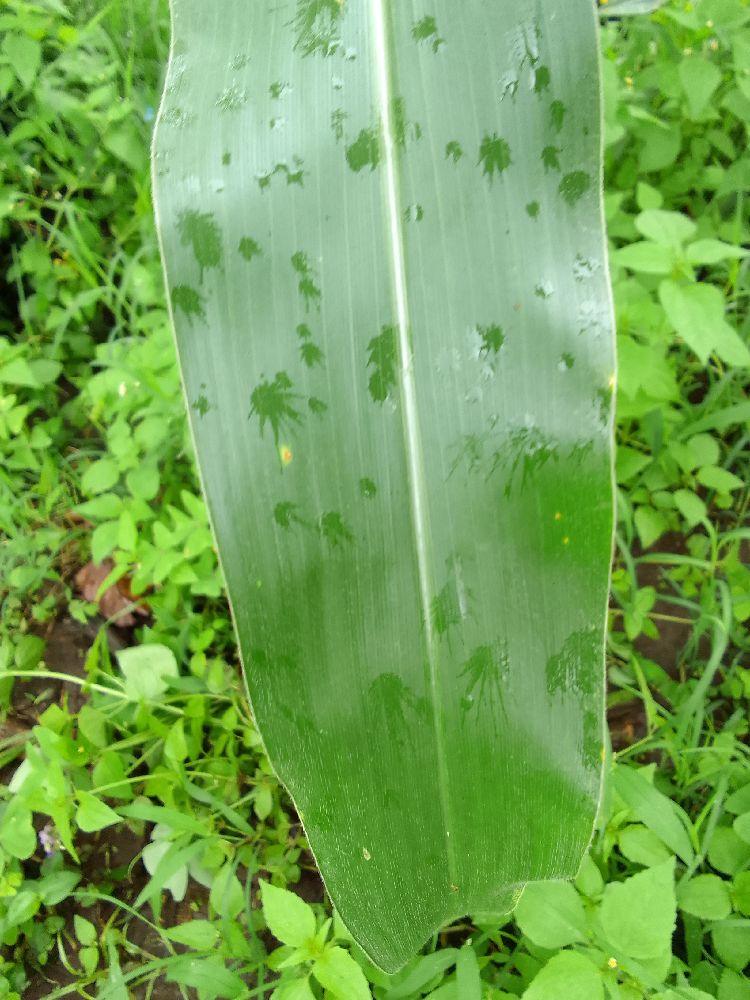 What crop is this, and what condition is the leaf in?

maize, healthy
